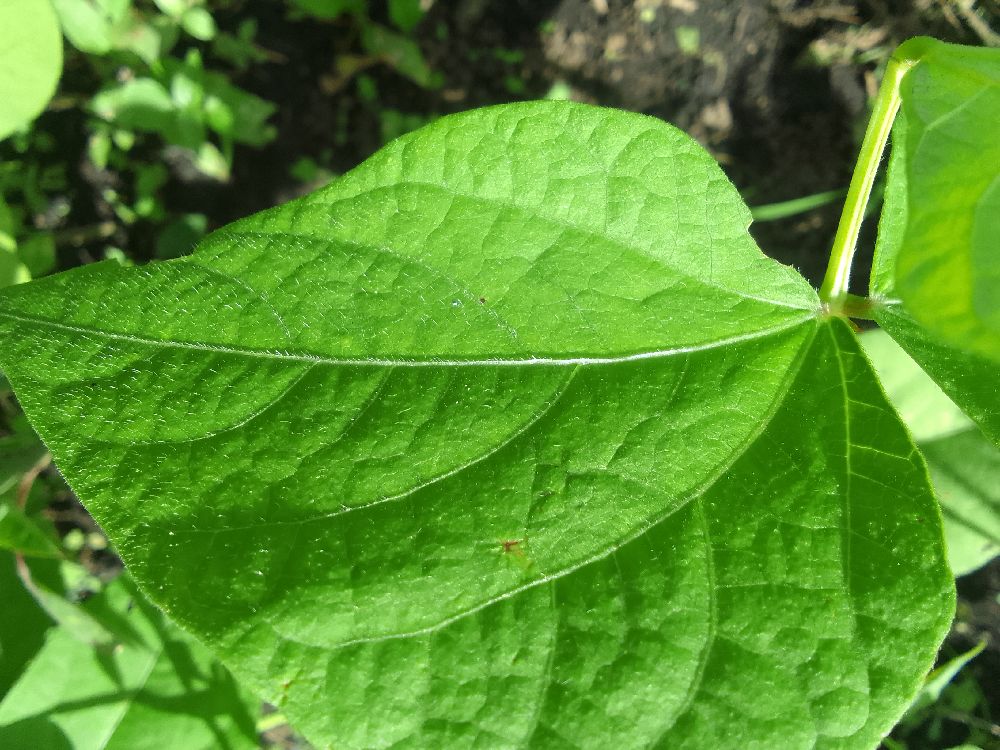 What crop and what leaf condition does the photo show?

common bean, healthy
